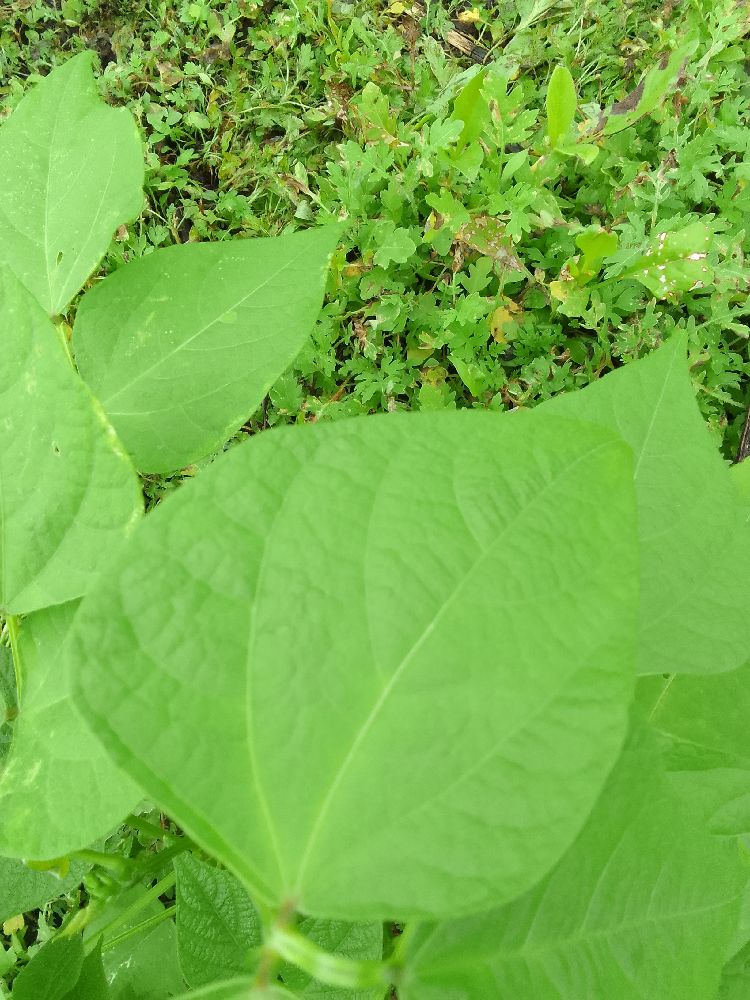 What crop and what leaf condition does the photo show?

common bean, healthy
